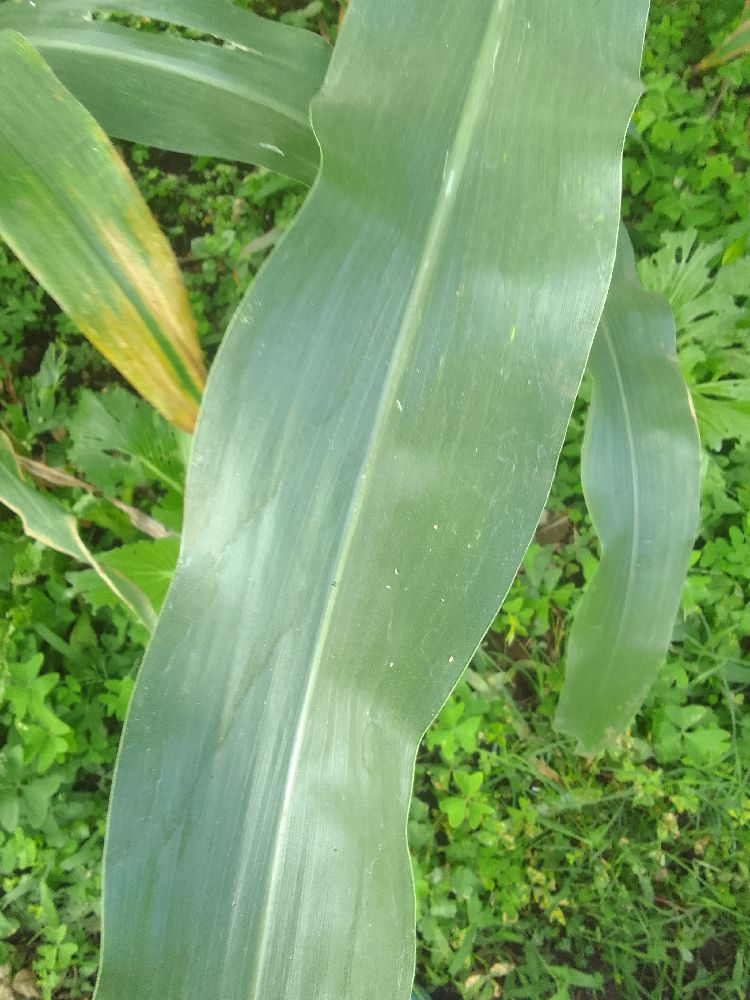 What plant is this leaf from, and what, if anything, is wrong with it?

maize, healthy
